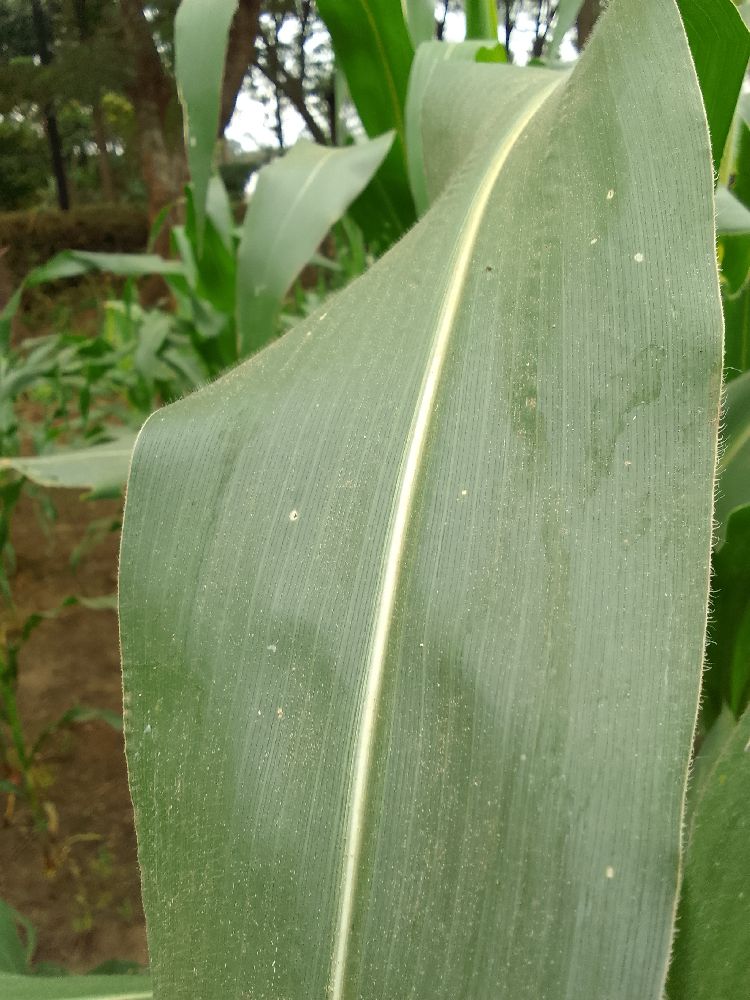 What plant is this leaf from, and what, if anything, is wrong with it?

maize, healthy
